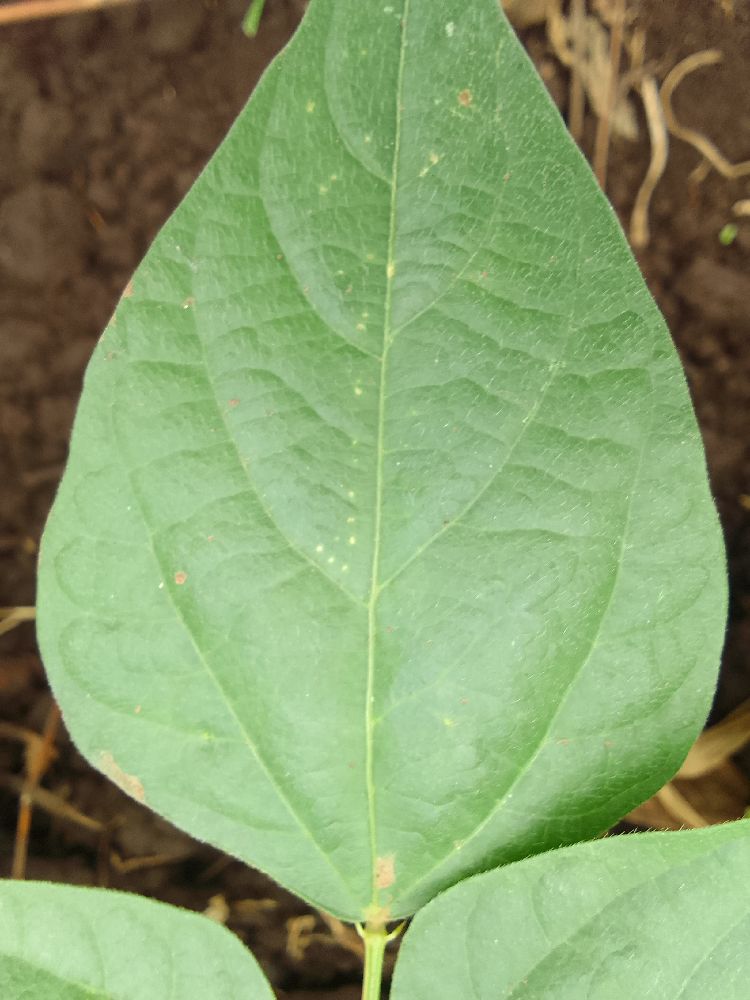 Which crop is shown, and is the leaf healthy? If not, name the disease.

common bean, healthy
